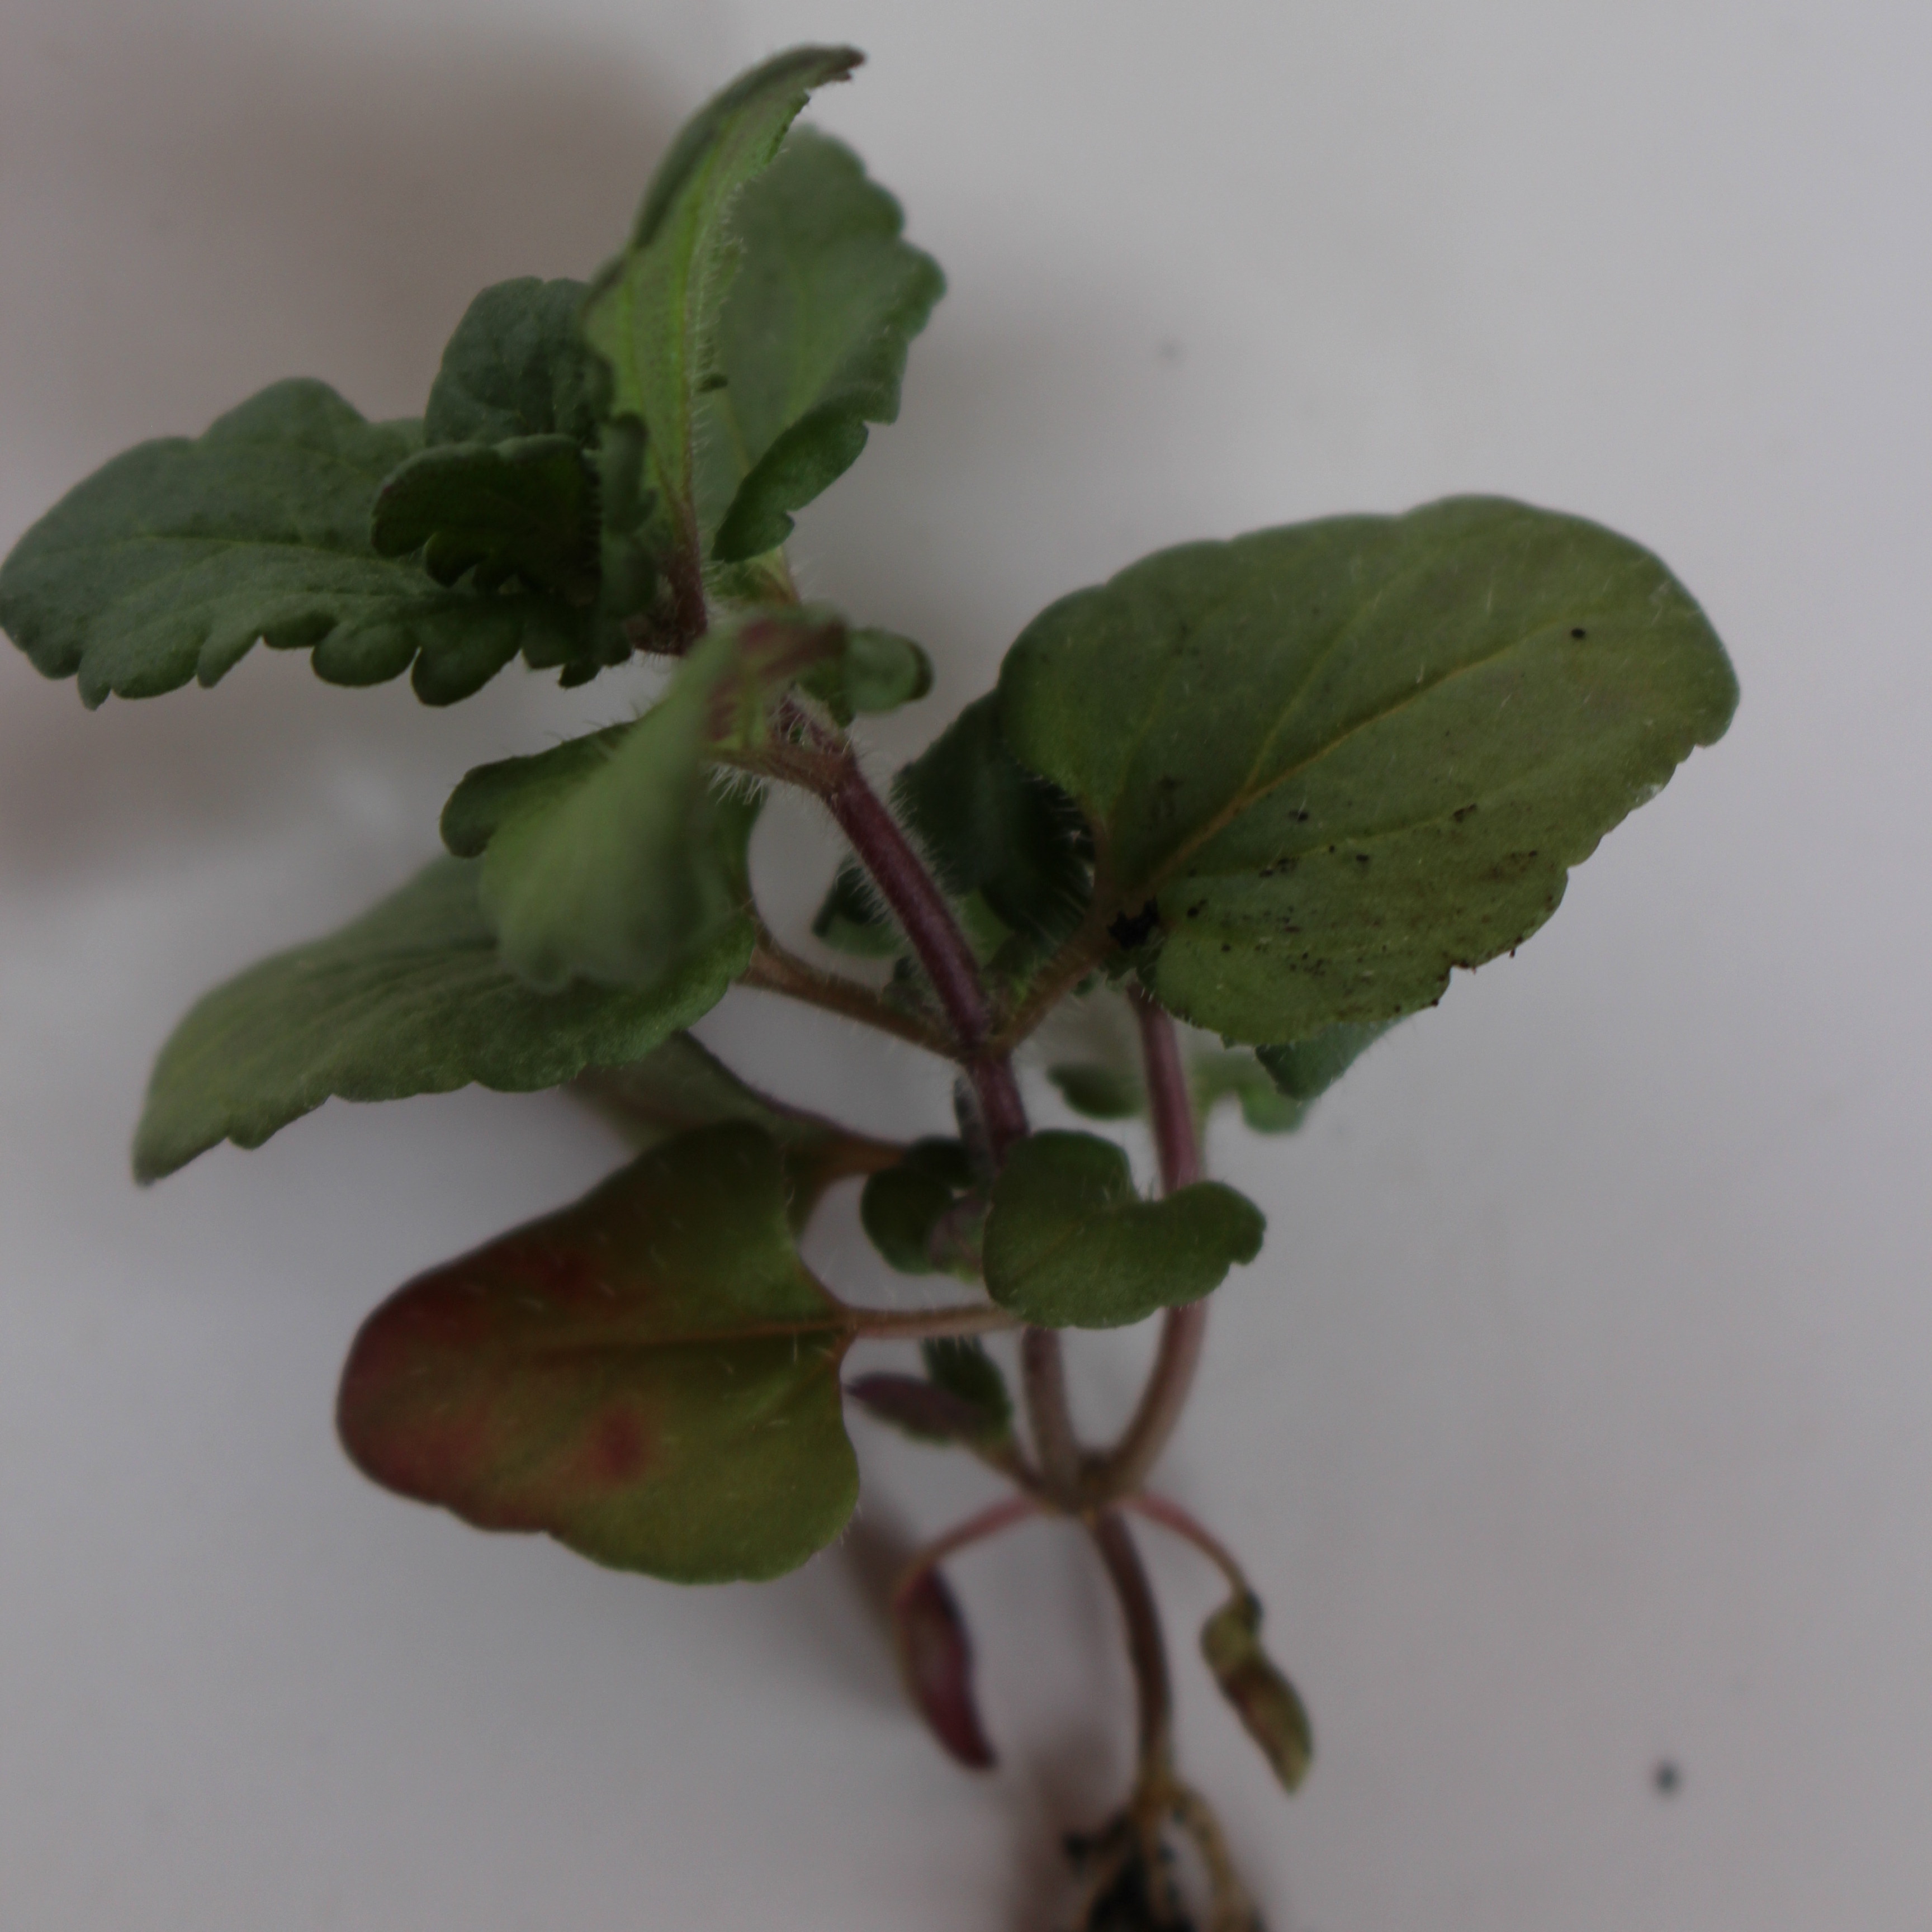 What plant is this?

Veronica persica
